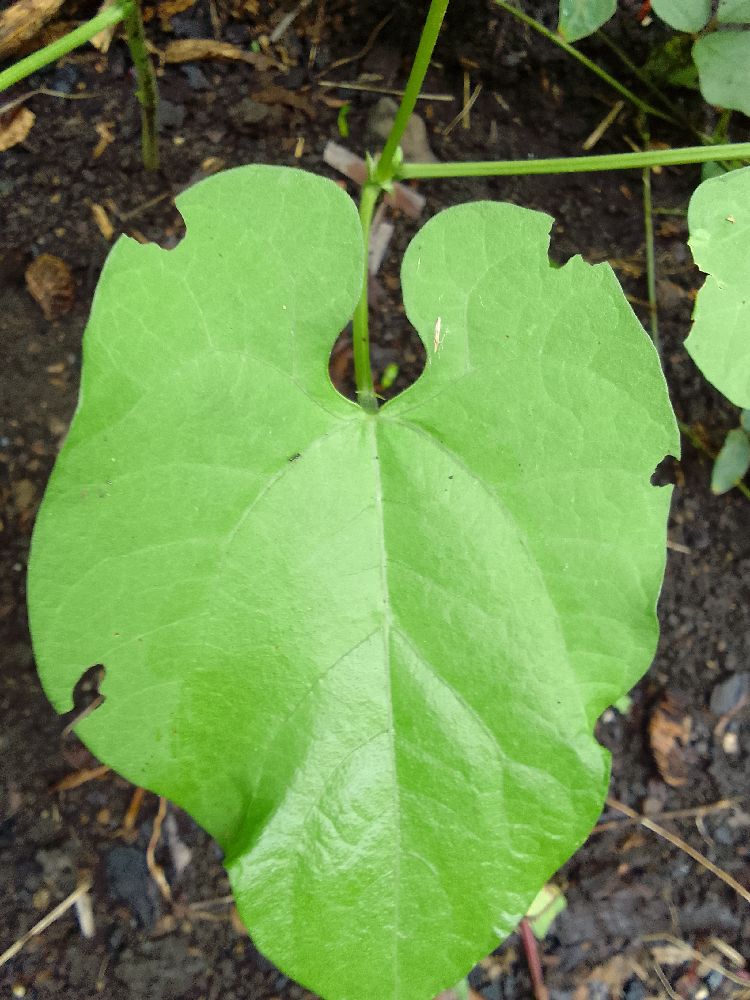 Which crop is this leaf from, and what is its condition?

common bean, healthy
